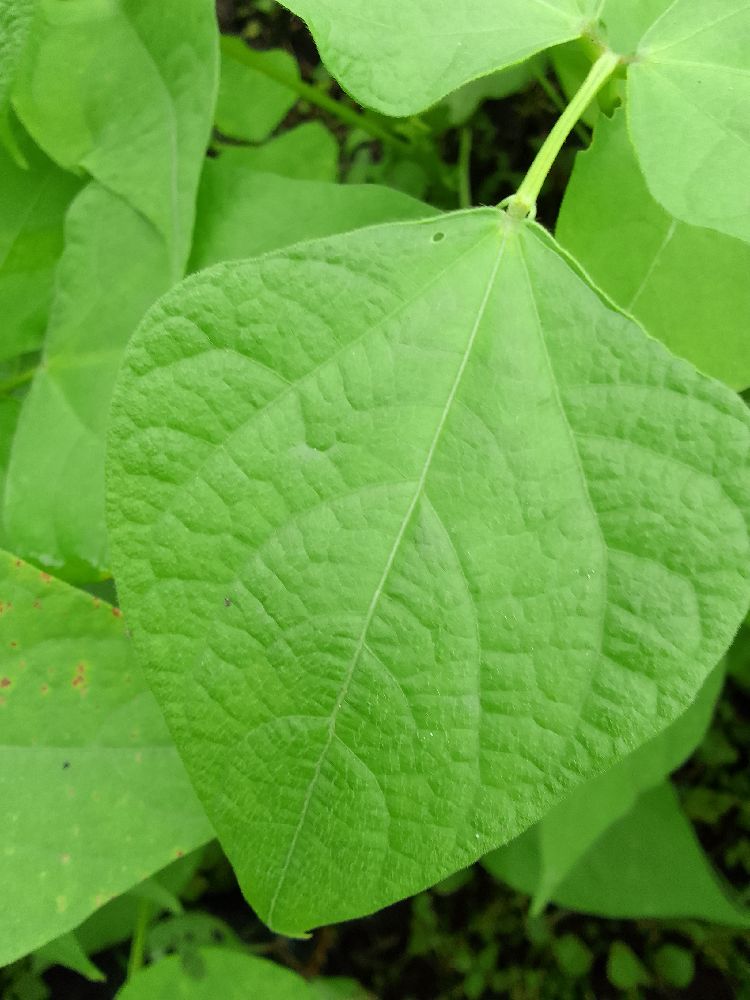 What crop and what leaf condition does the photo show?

common bean, healthy
